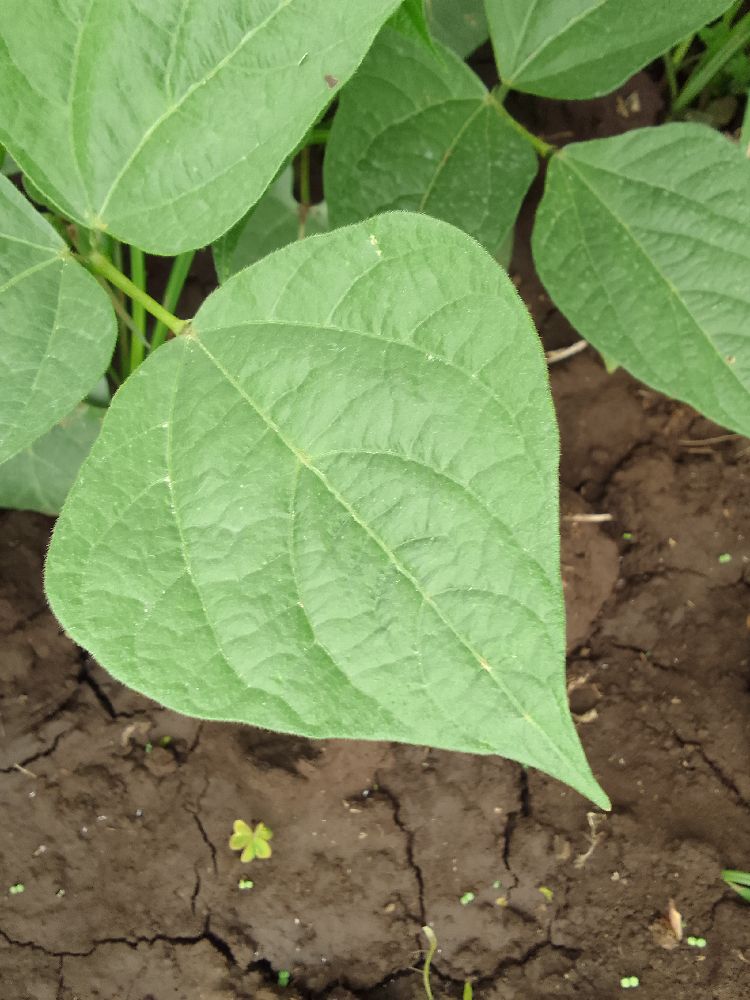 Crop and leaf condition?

common bean, healthy
